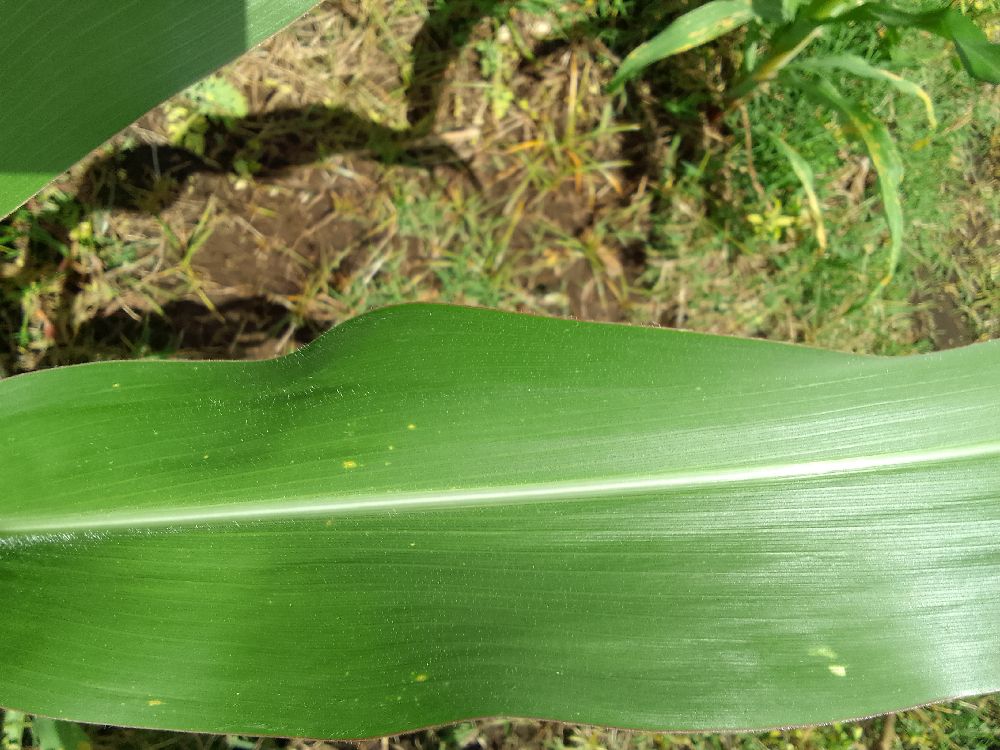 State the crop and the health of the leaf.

maize, healthy
